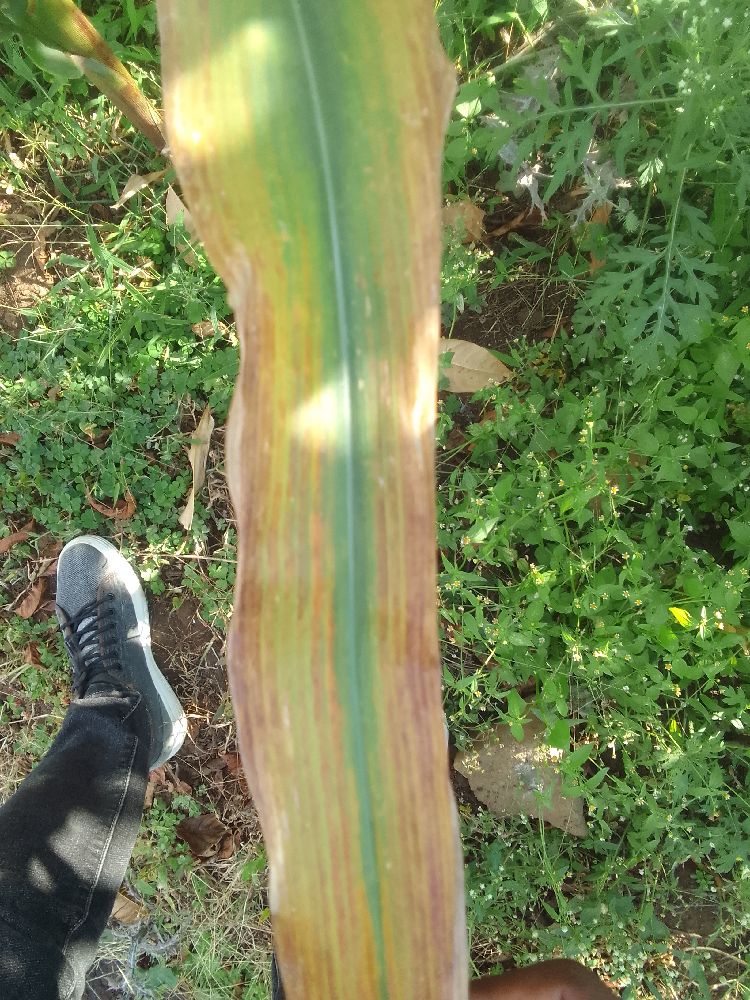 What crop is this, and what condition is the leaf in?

maize, maize lethal necrosis
